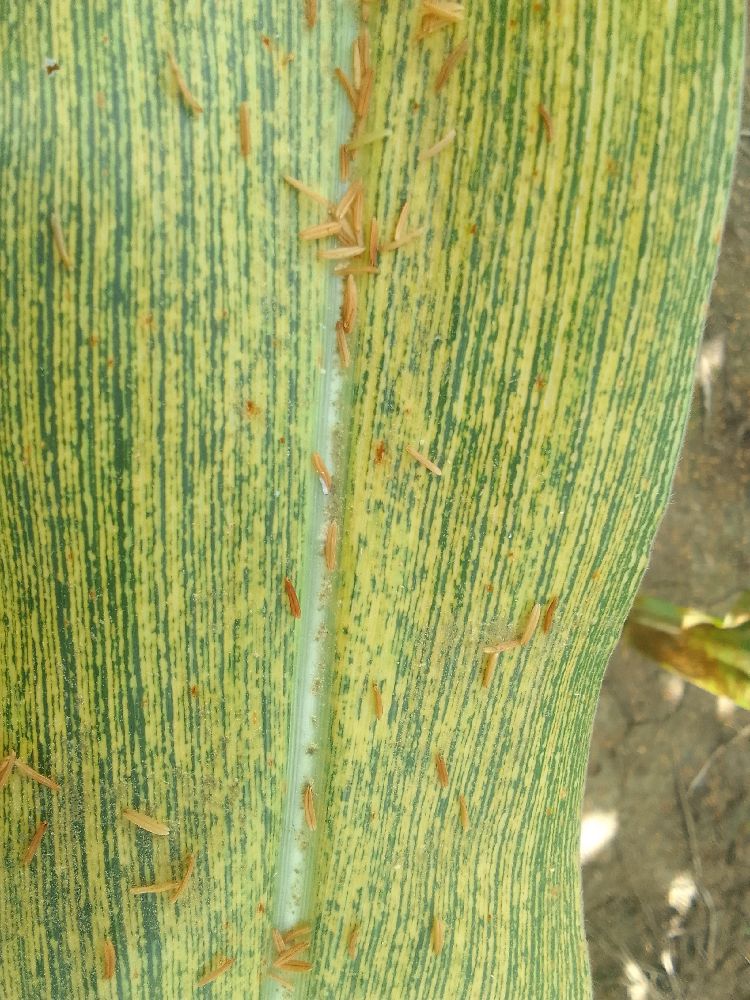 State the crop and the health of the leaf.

maize, maize streak virus
